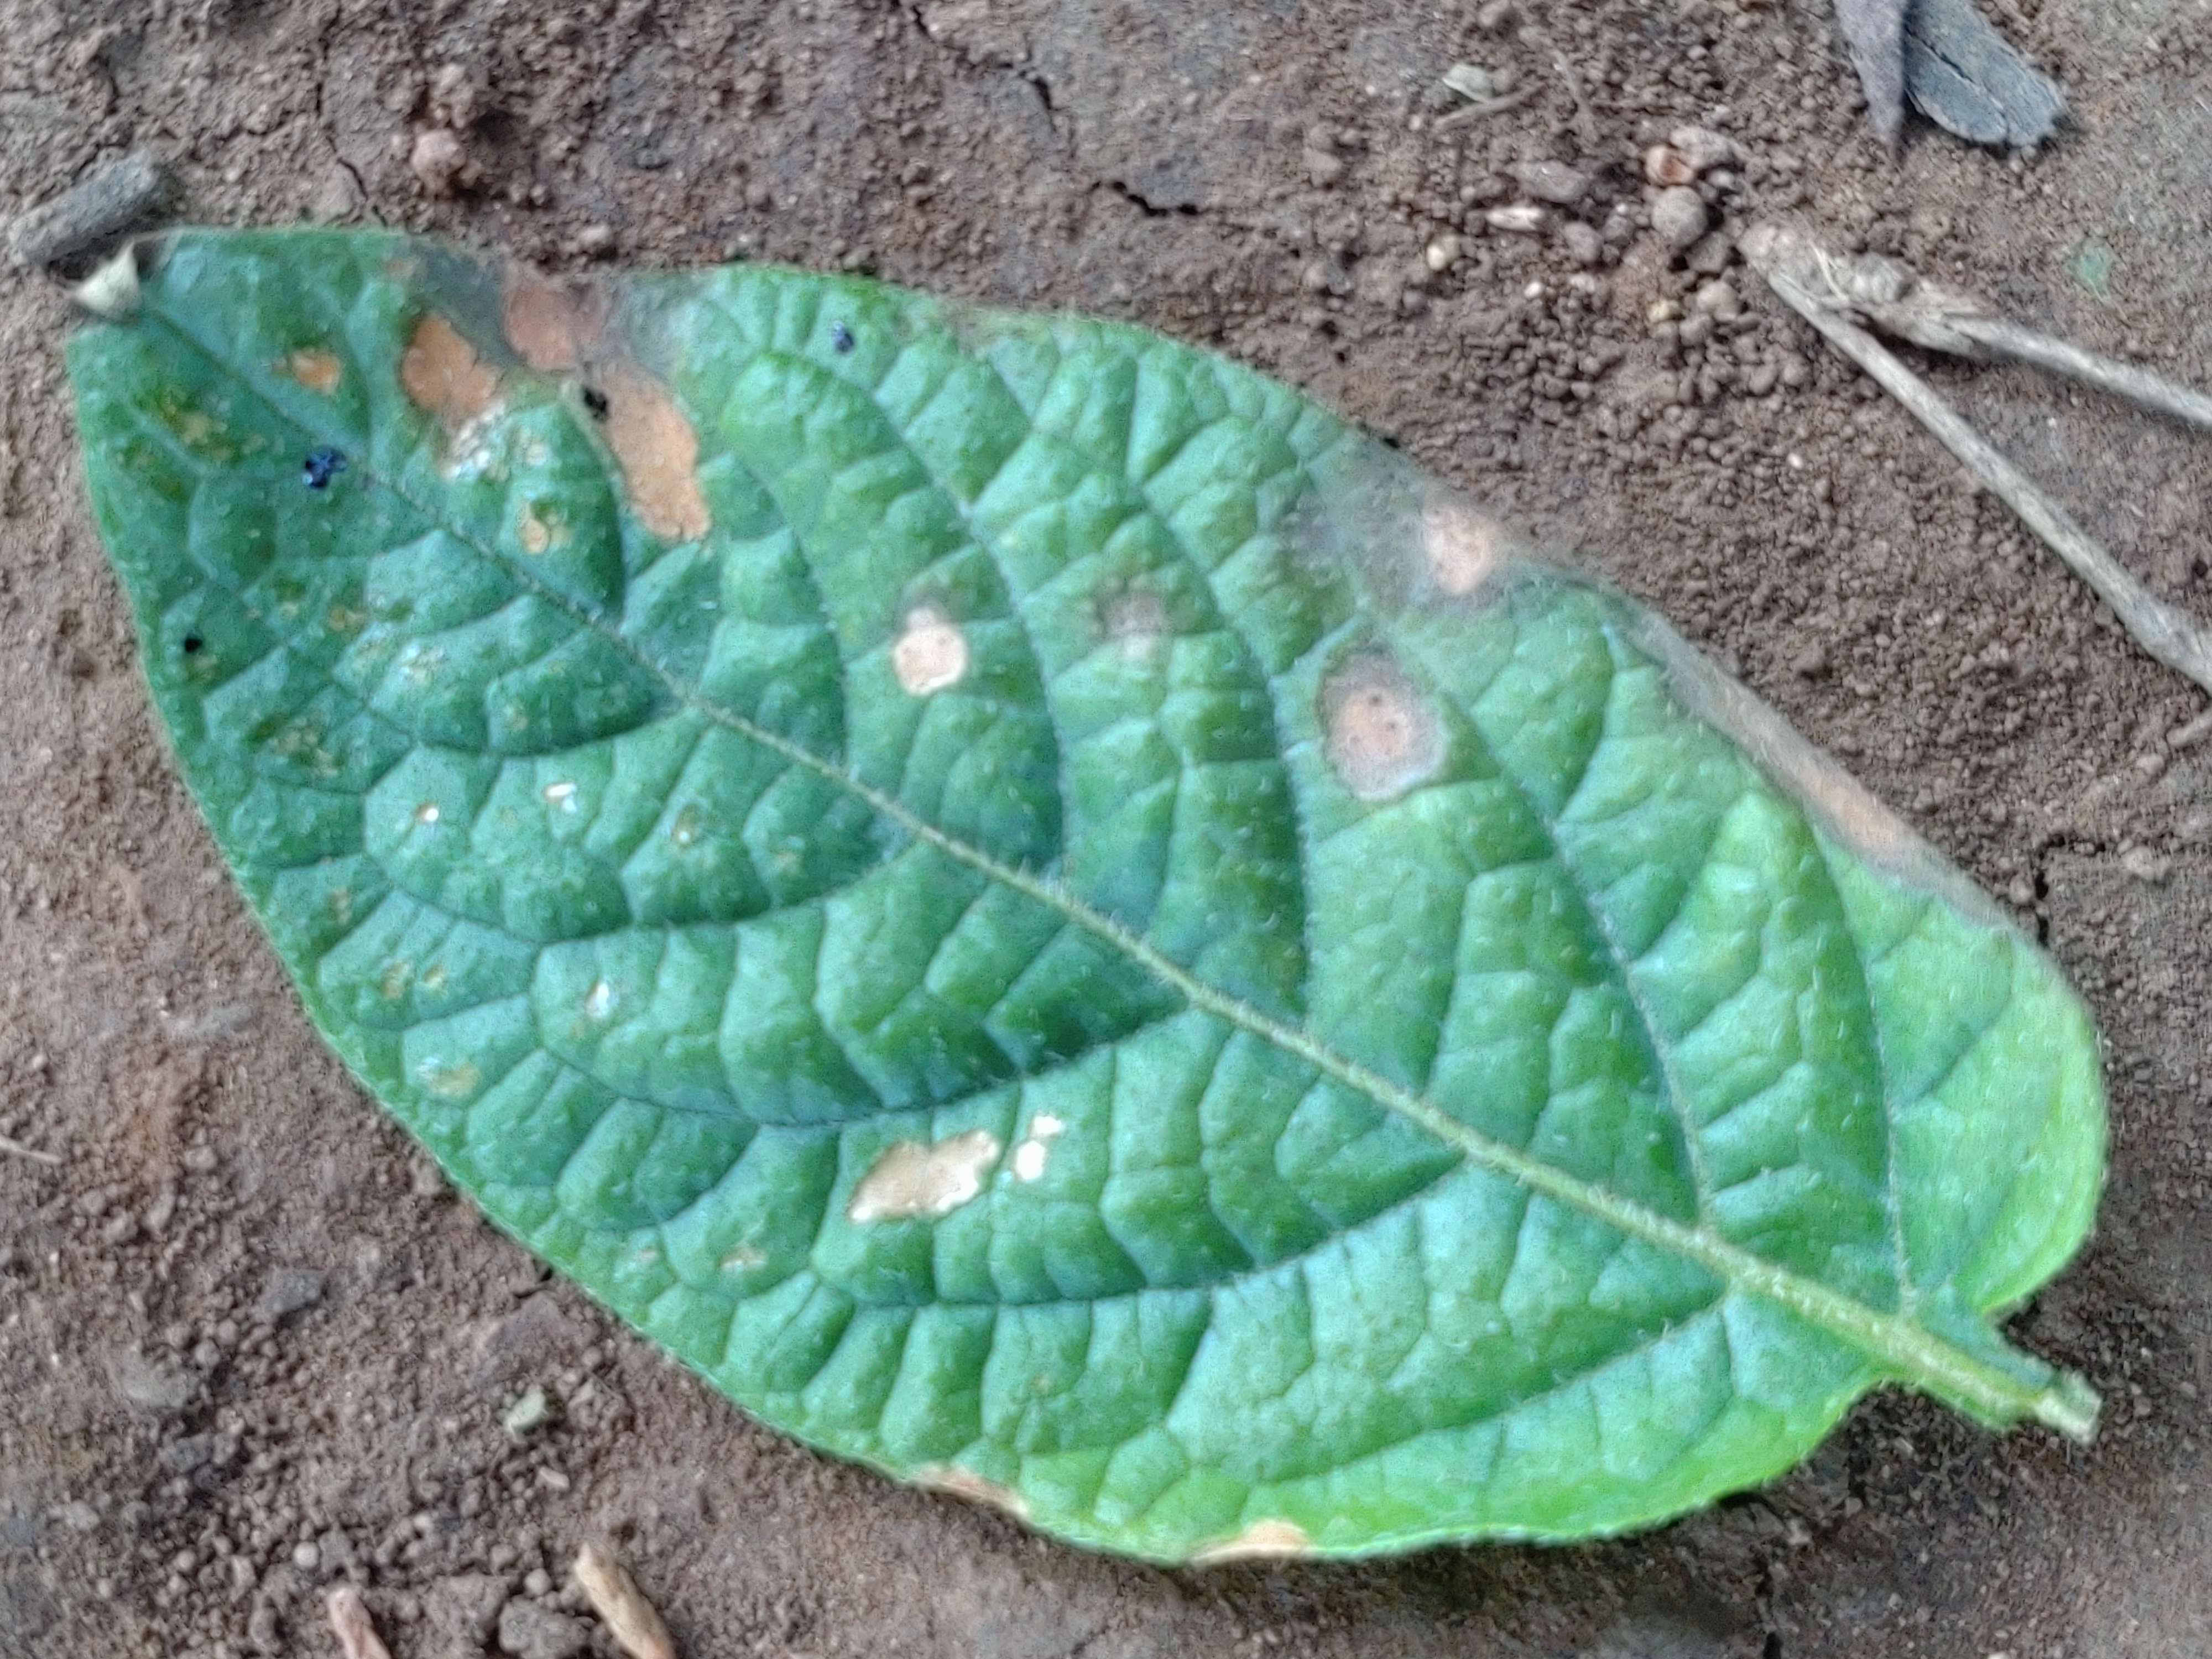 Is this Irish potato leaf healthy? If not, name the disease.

early blight
